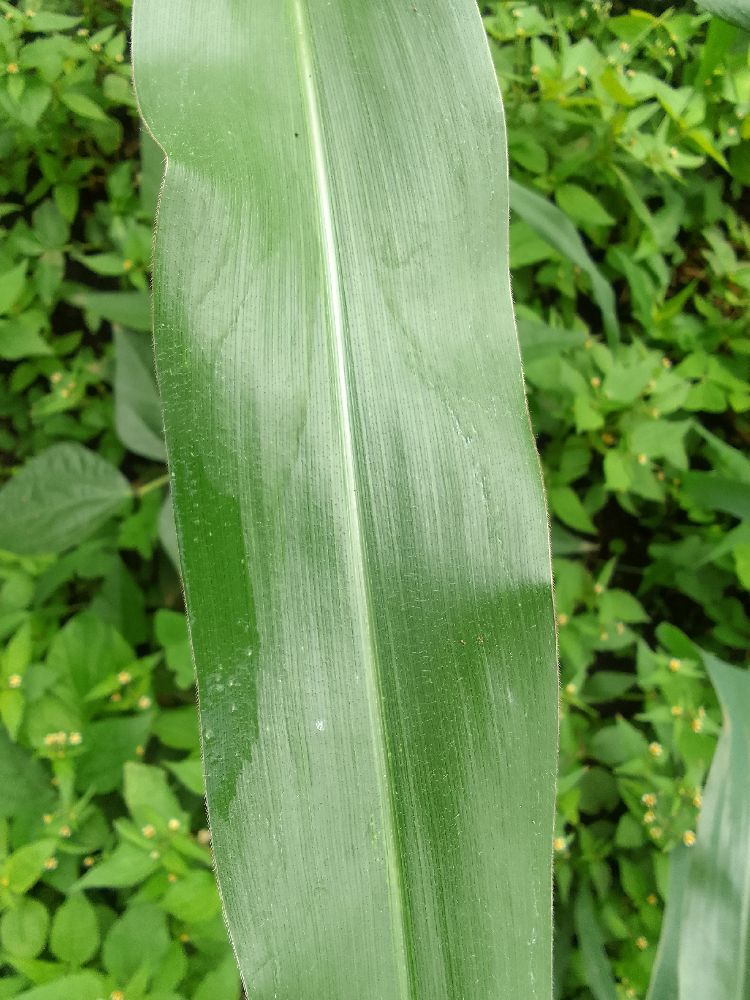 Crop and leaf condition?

maize, healthy
